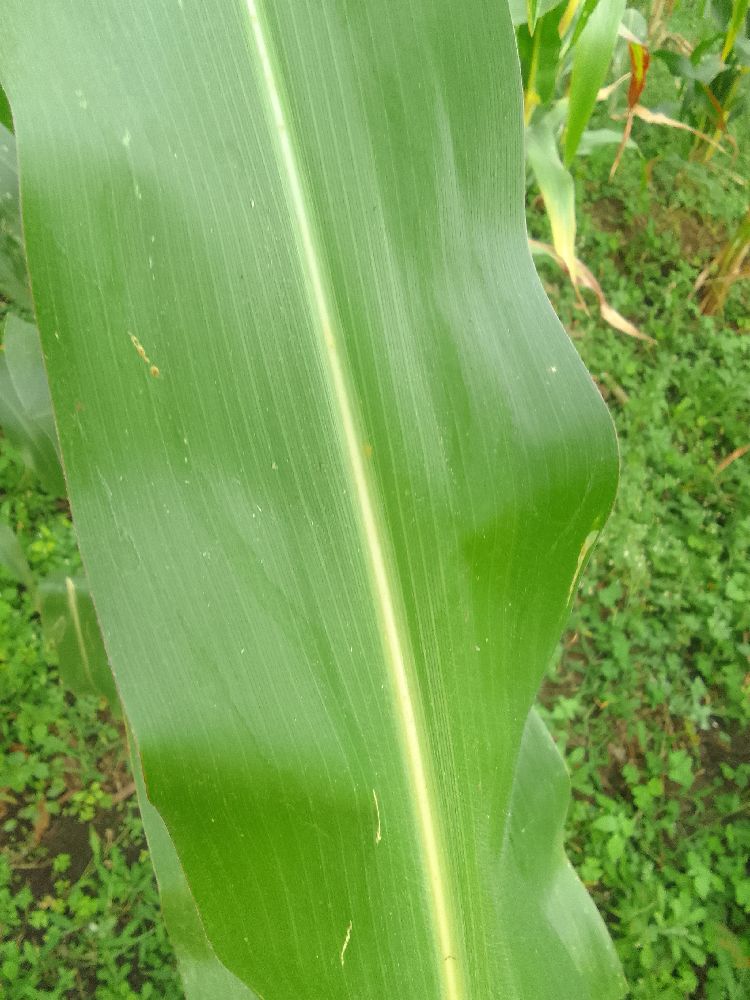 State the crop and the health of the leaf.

maize, healthy
